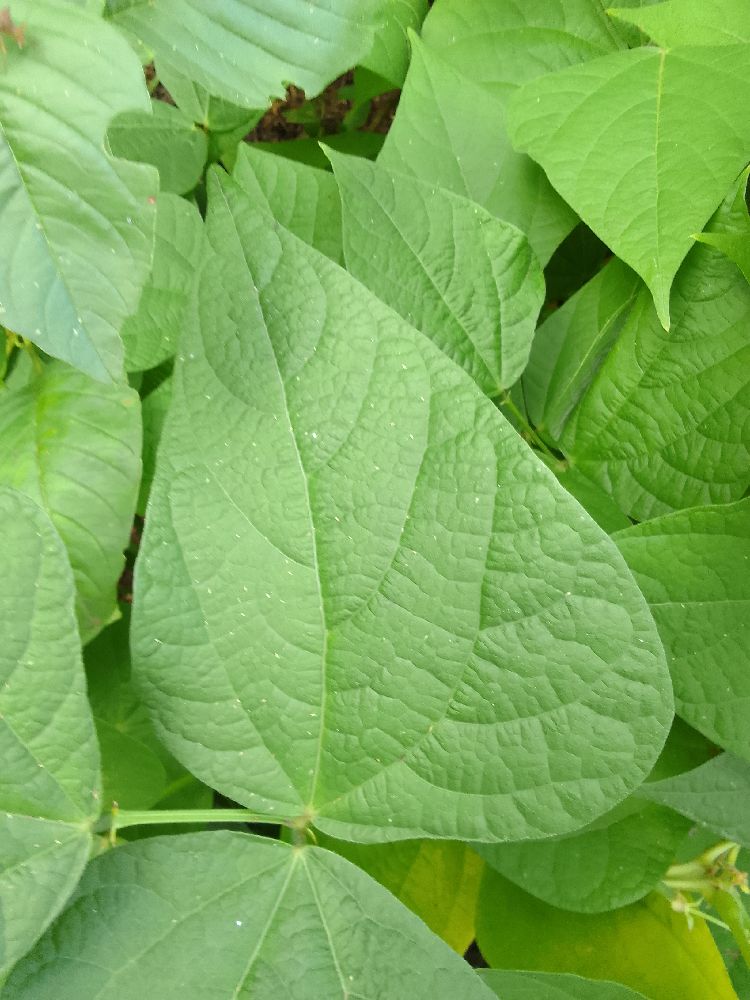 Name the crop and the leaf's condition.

common bean, healthy
